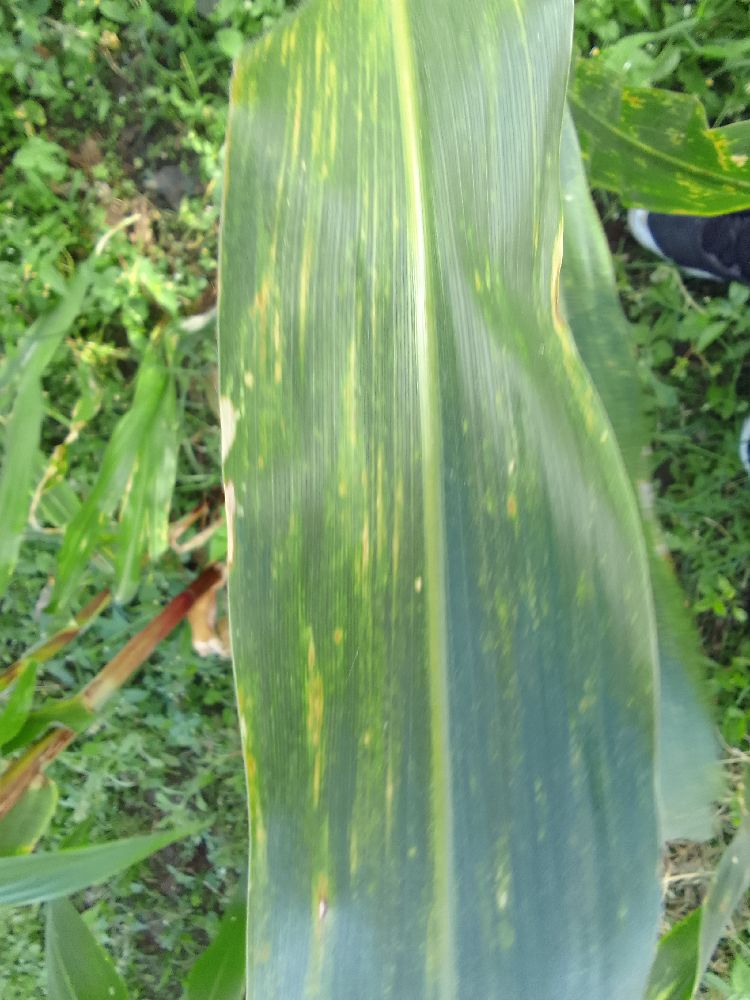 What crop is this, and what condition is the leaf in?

maize, maize lethal necrosis
